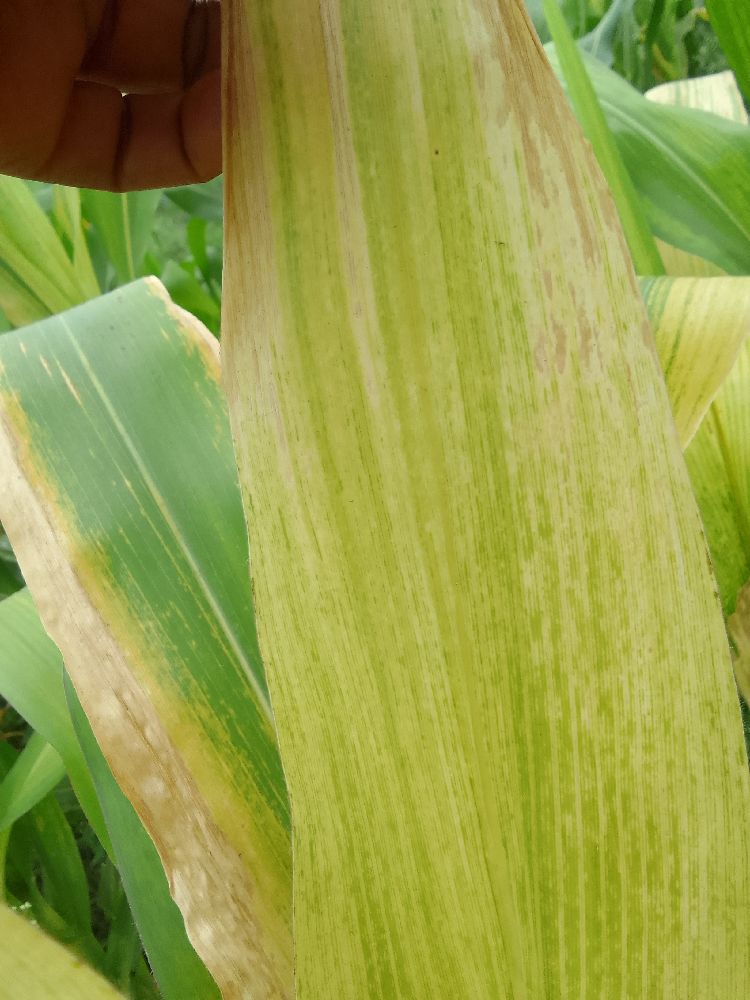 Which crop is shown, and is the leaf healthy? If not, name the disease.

maize, maize lethal necrosis
